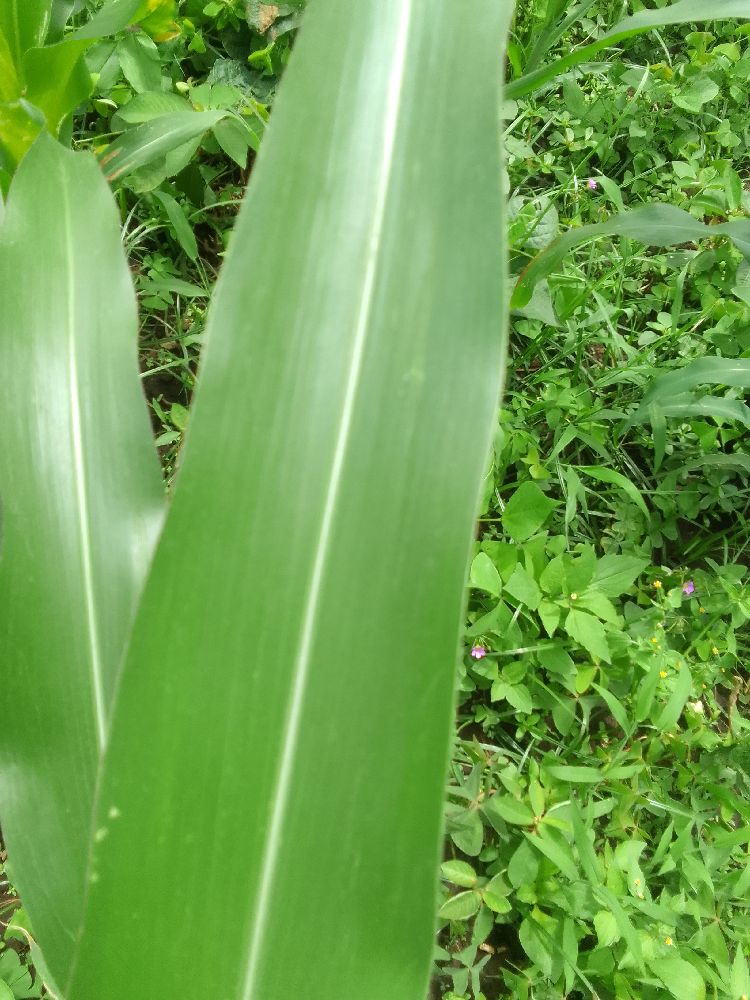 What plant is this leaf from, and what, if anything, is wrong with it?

maize, healthy
